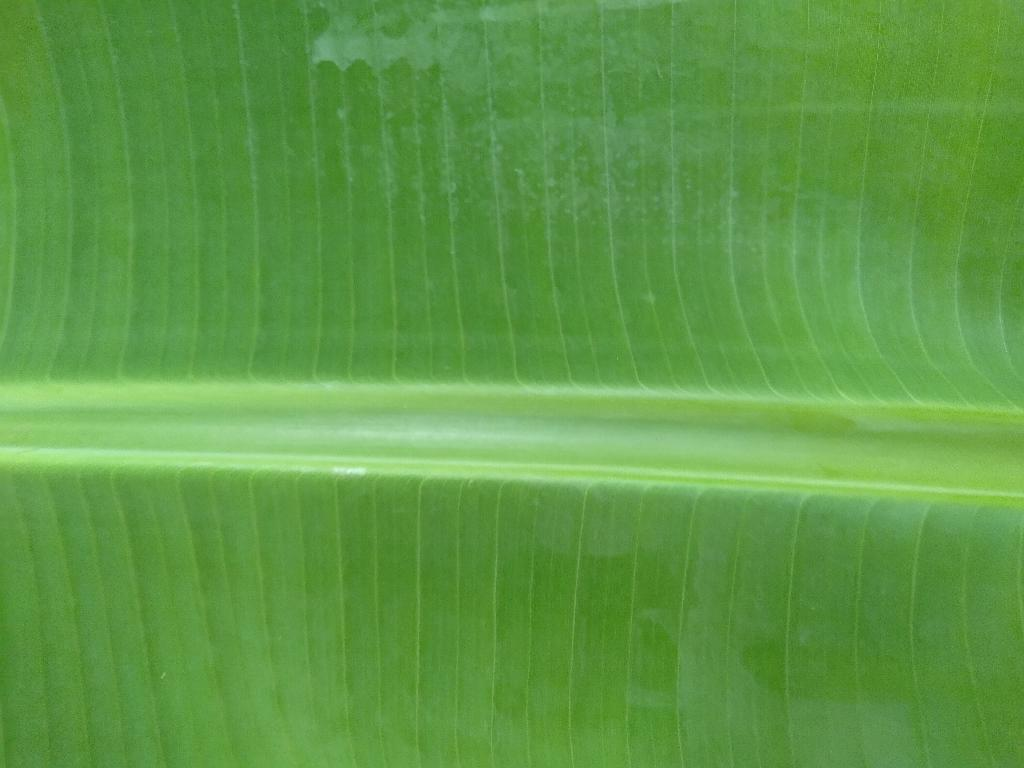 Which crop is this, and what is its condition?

banana, healthy
